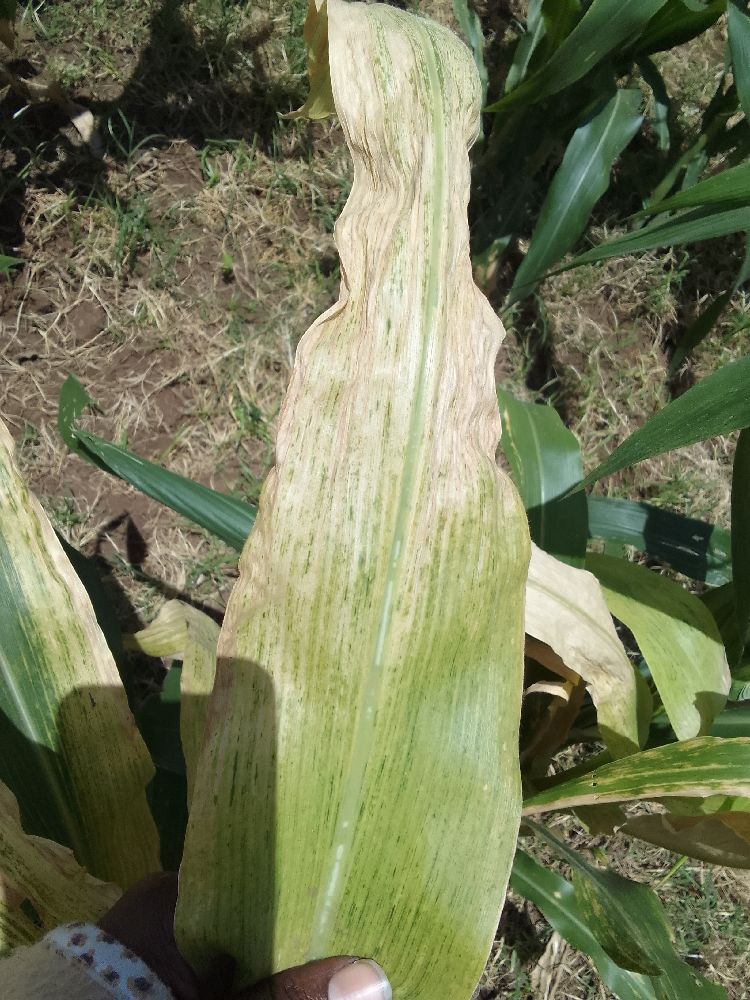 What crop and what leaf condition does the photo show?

maize, maize lethal necrosis
